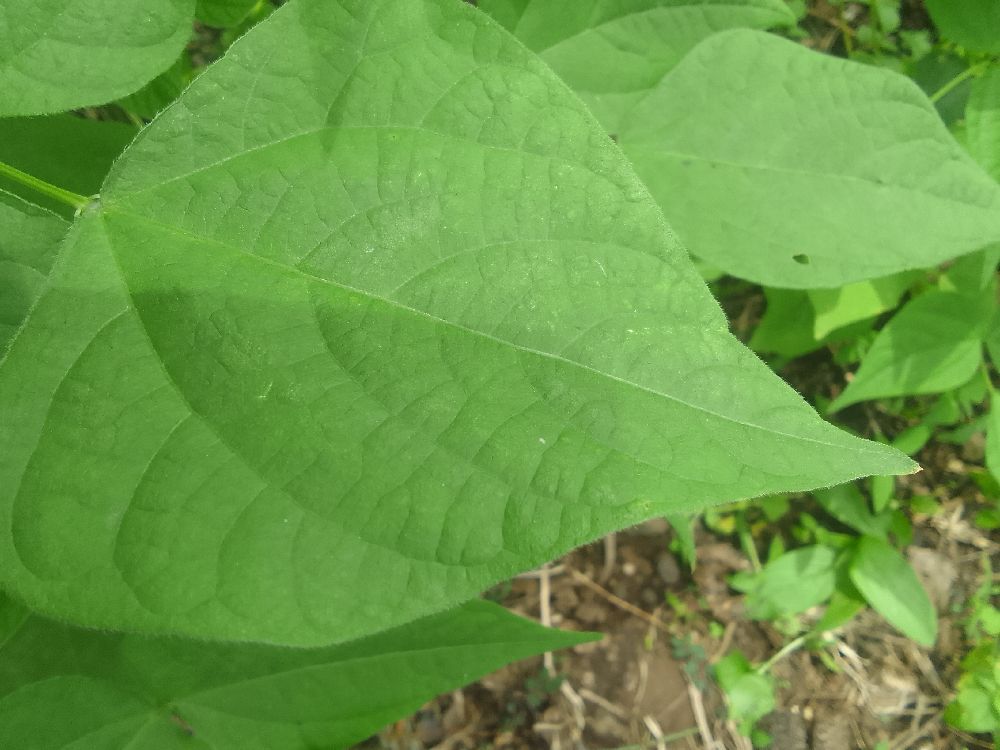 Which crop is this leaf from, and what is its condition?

common bean, healthy
